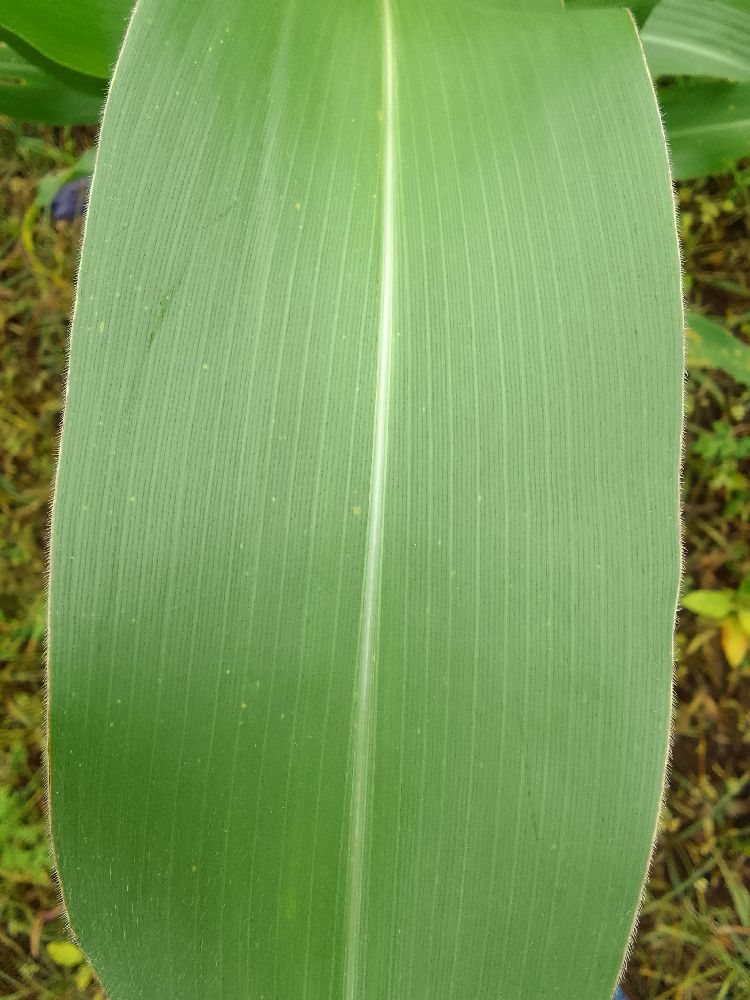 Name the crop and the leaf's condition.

maize, healthy
